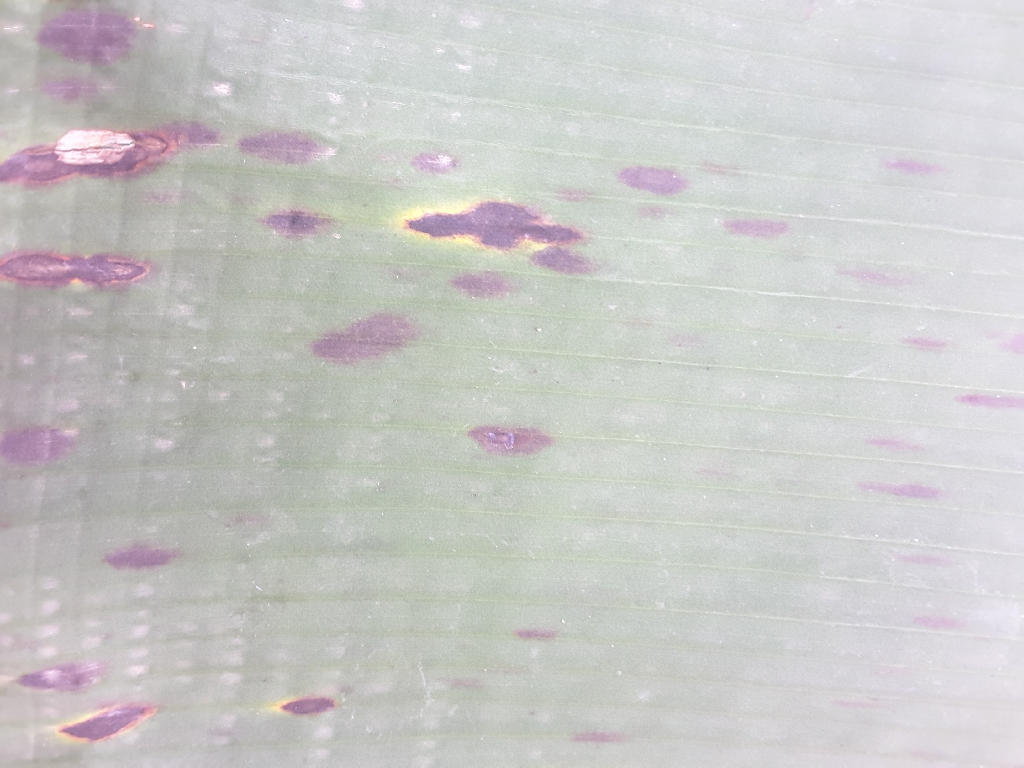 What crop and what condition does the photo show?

banana, black sigatoka
